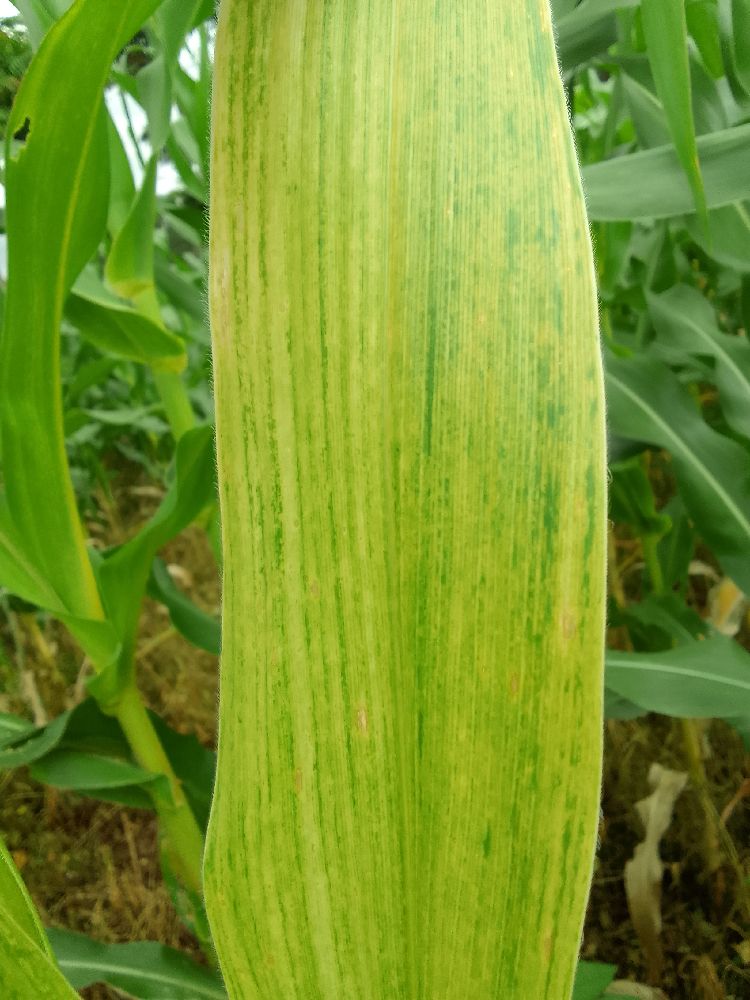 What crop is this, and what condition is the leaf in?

maize, maize lethal necrosis
